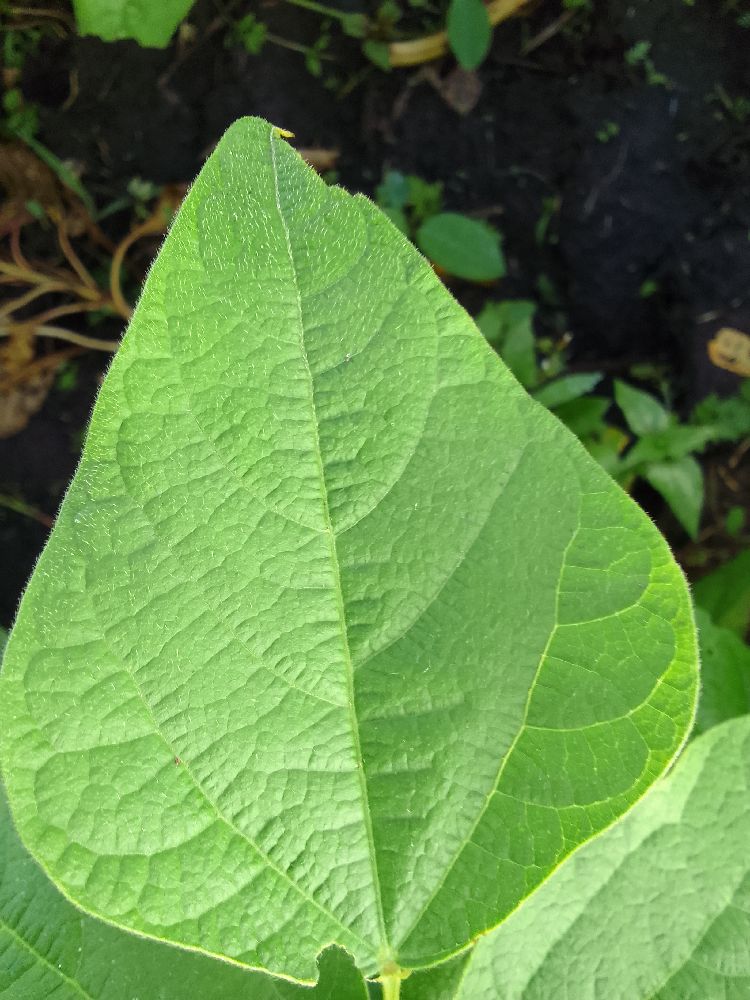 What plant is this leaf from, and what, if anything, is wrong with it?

common bean, healthy
